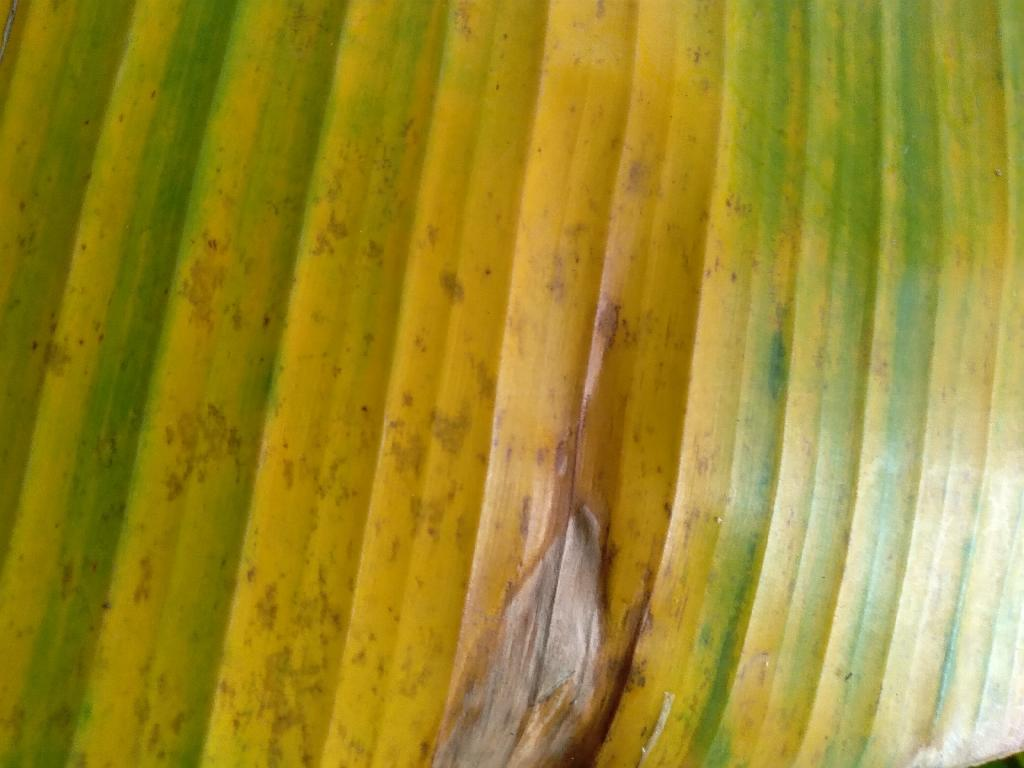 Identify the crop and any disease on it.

banana, fusarium wilt race 1
